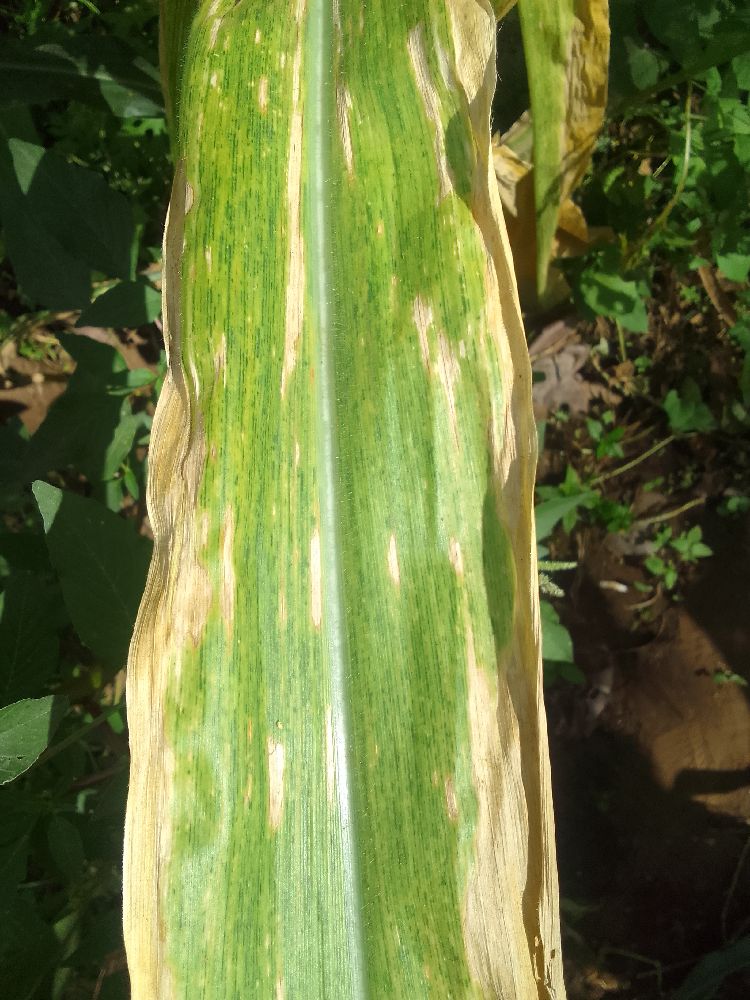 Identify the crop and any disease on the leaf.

maize, maize lethal necrosis
